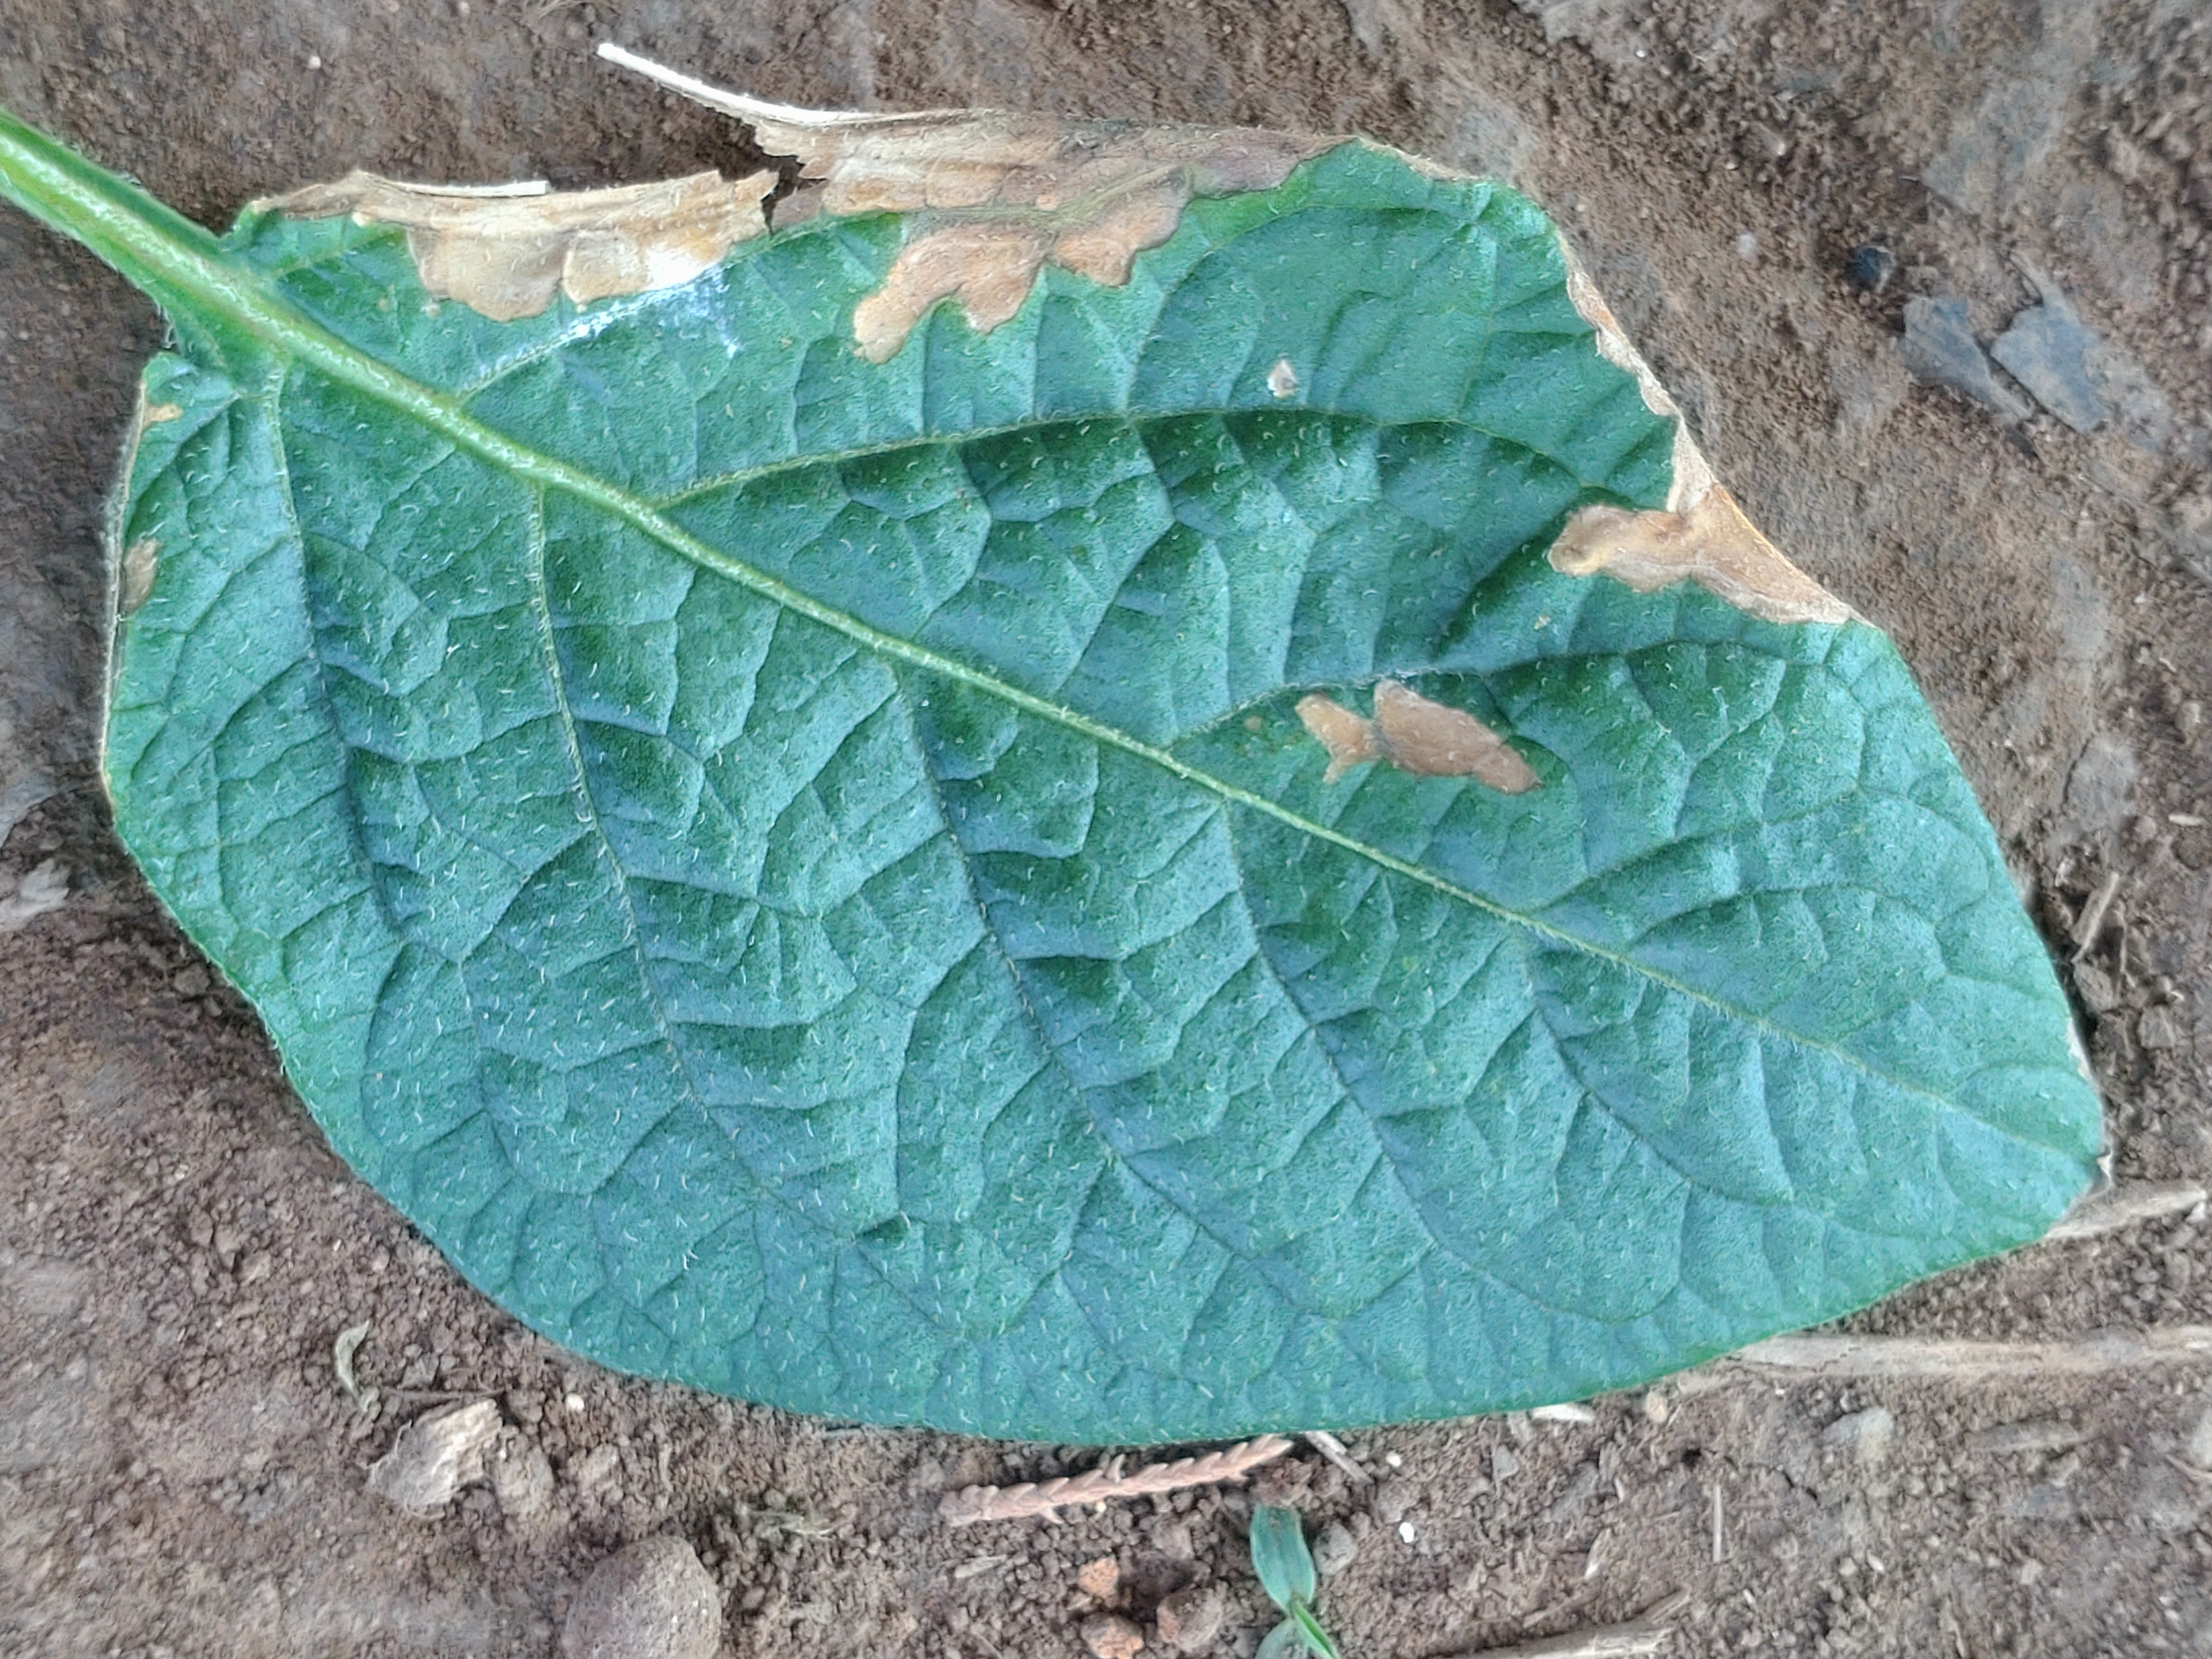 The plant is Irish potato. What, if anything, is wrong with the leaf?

early blight
